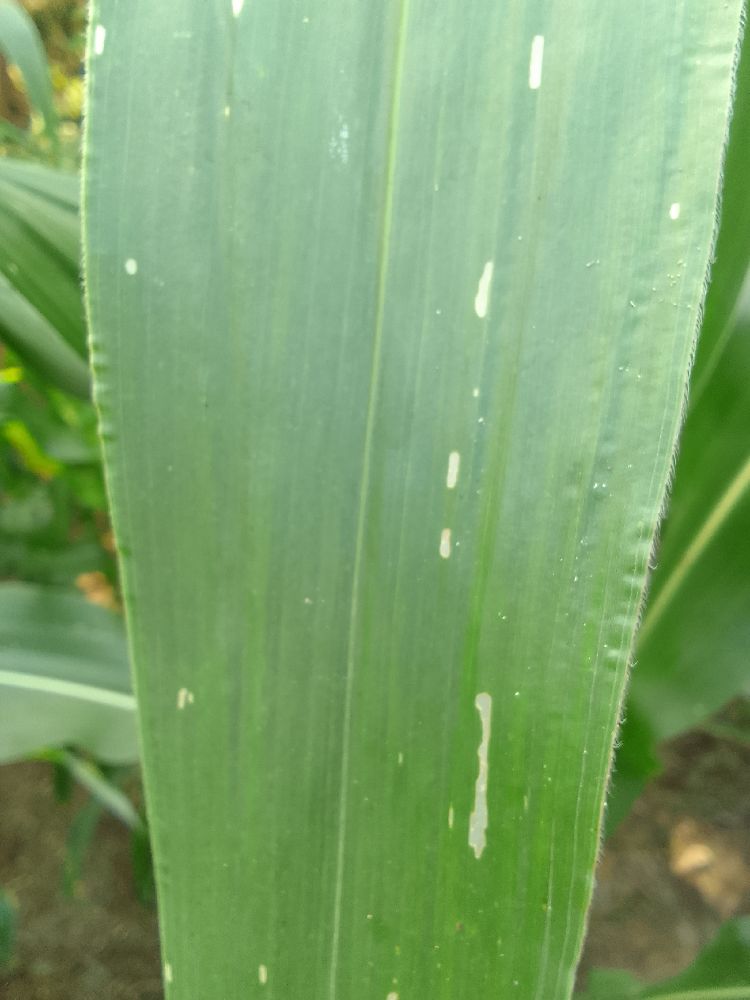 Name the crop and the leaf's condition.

maize, healthy
